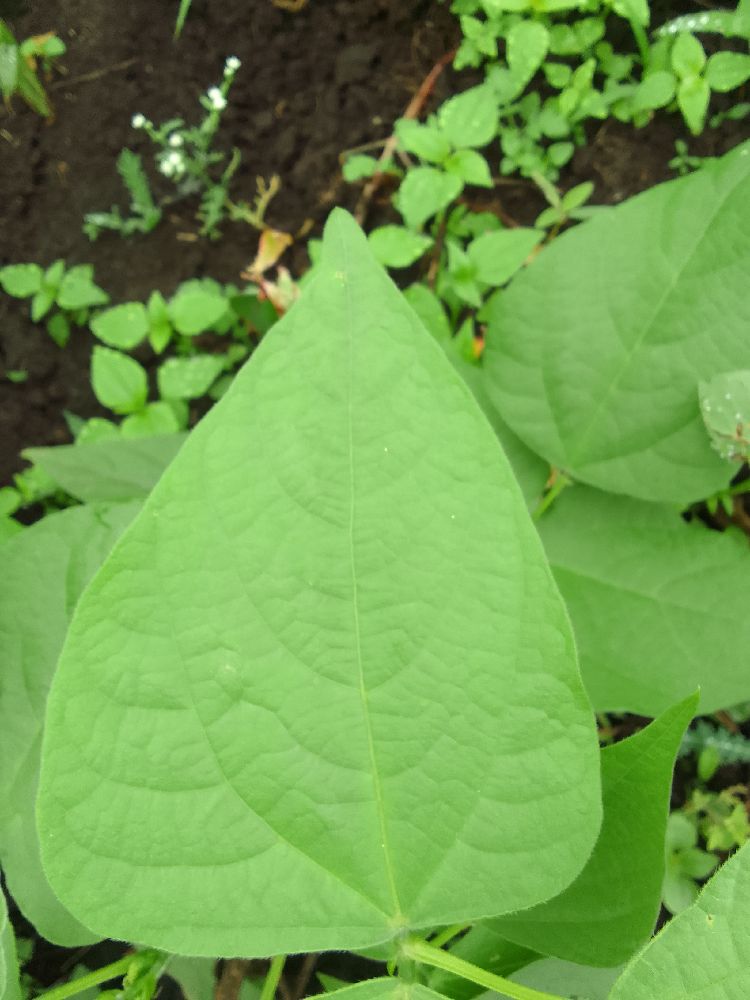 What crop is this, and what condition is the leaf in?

common bean, healthy
